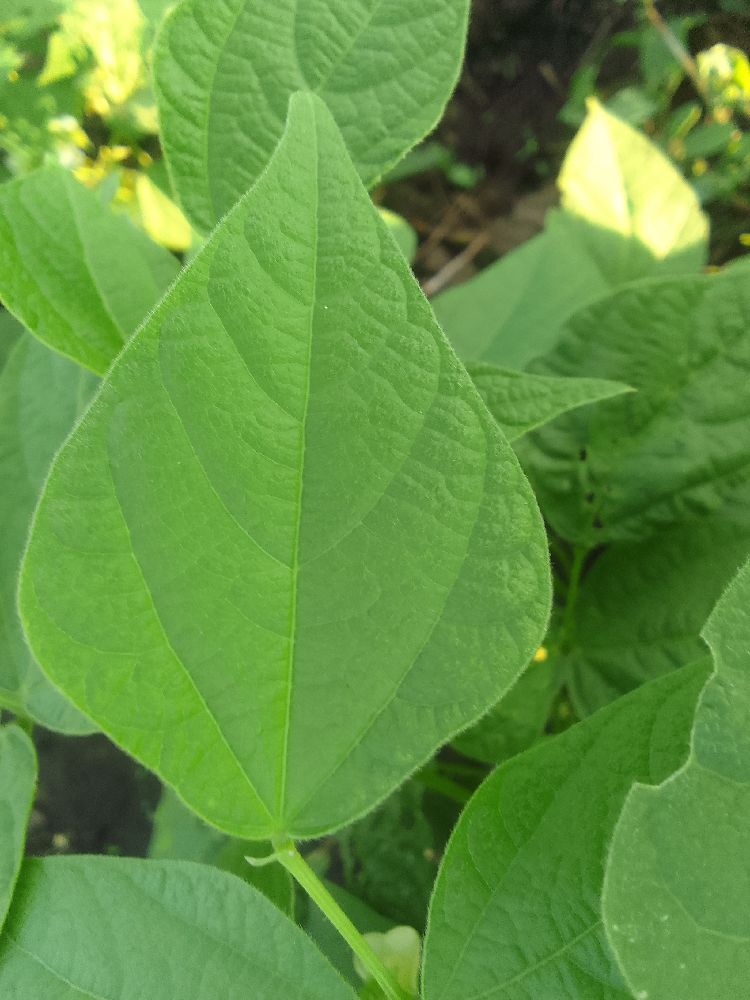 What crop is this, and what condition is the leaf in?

common bean, healthy
